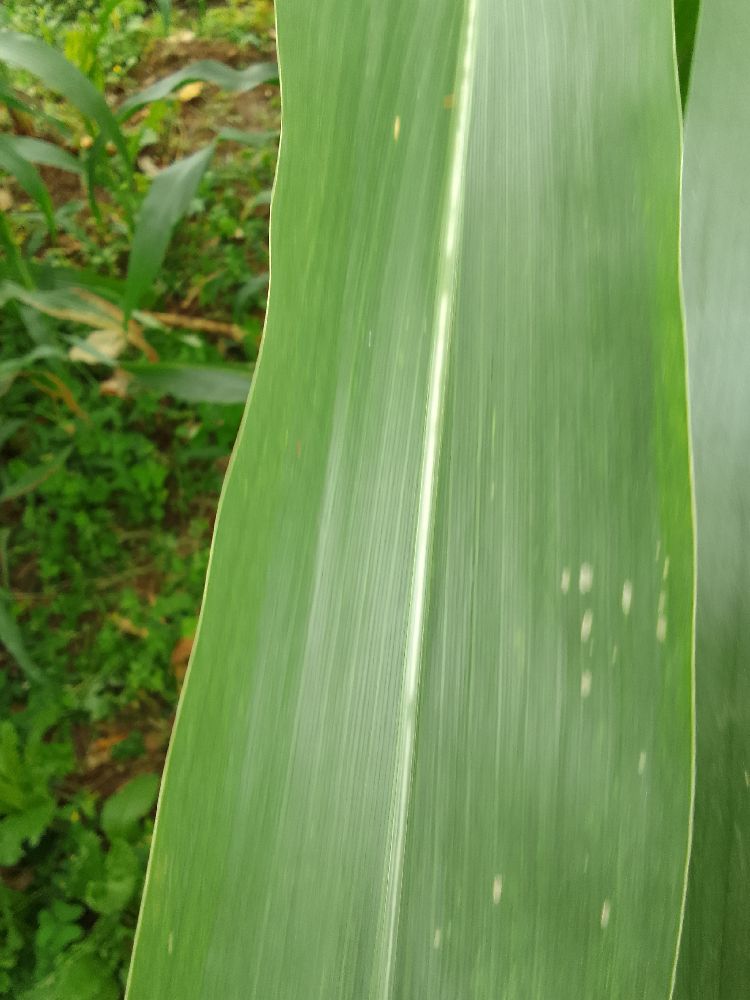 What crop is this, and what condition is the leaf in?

maize, healthy
